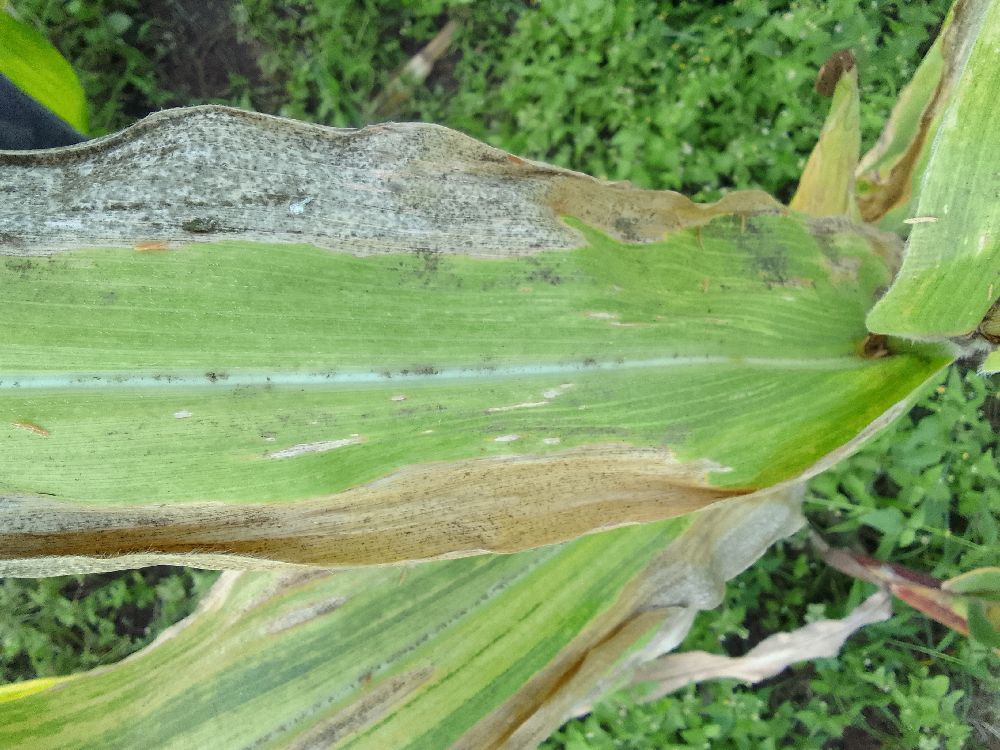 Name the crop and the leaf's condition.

maize, maize lethal necrosis
